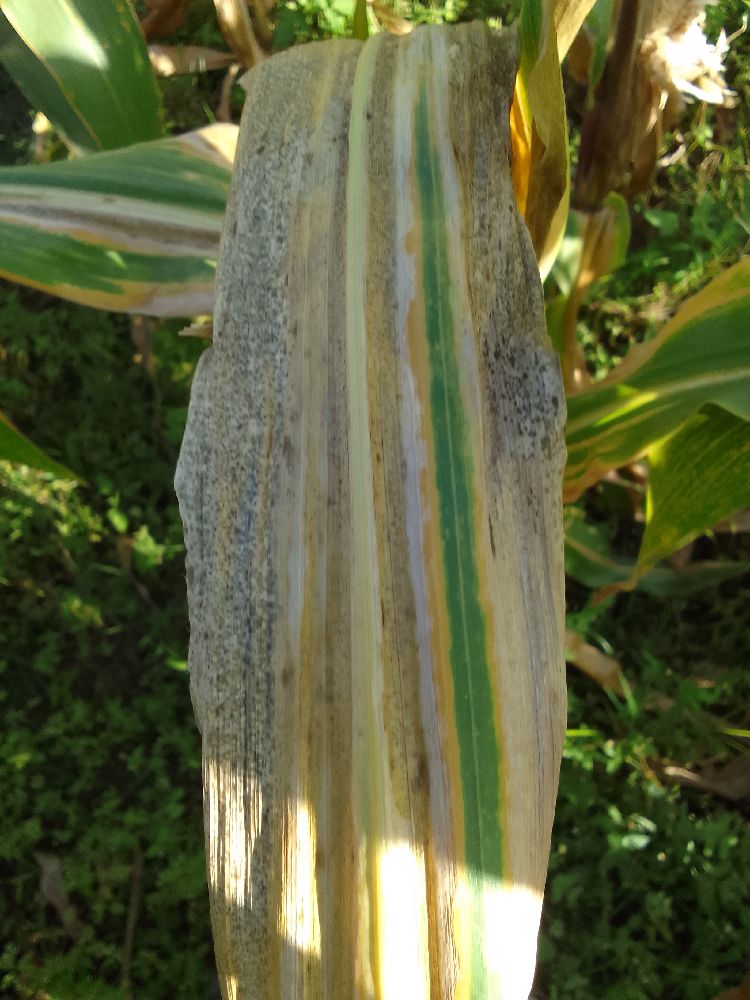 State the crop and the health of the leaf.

maize, maize lethal necrosis
